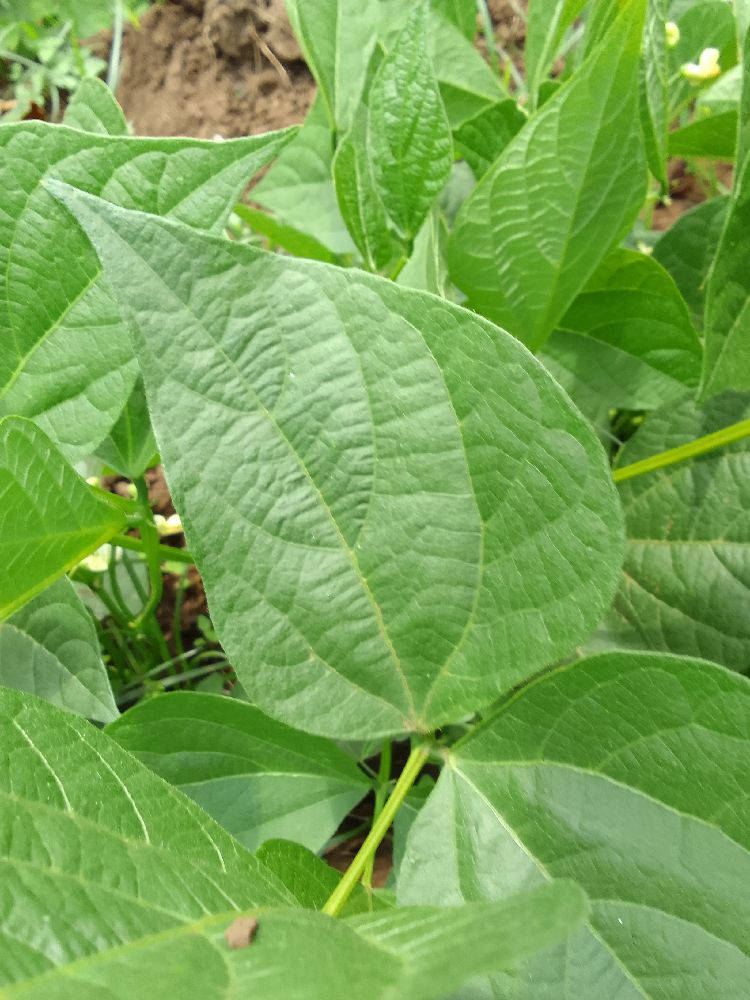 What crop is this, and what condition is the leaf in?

common bean, healthy
